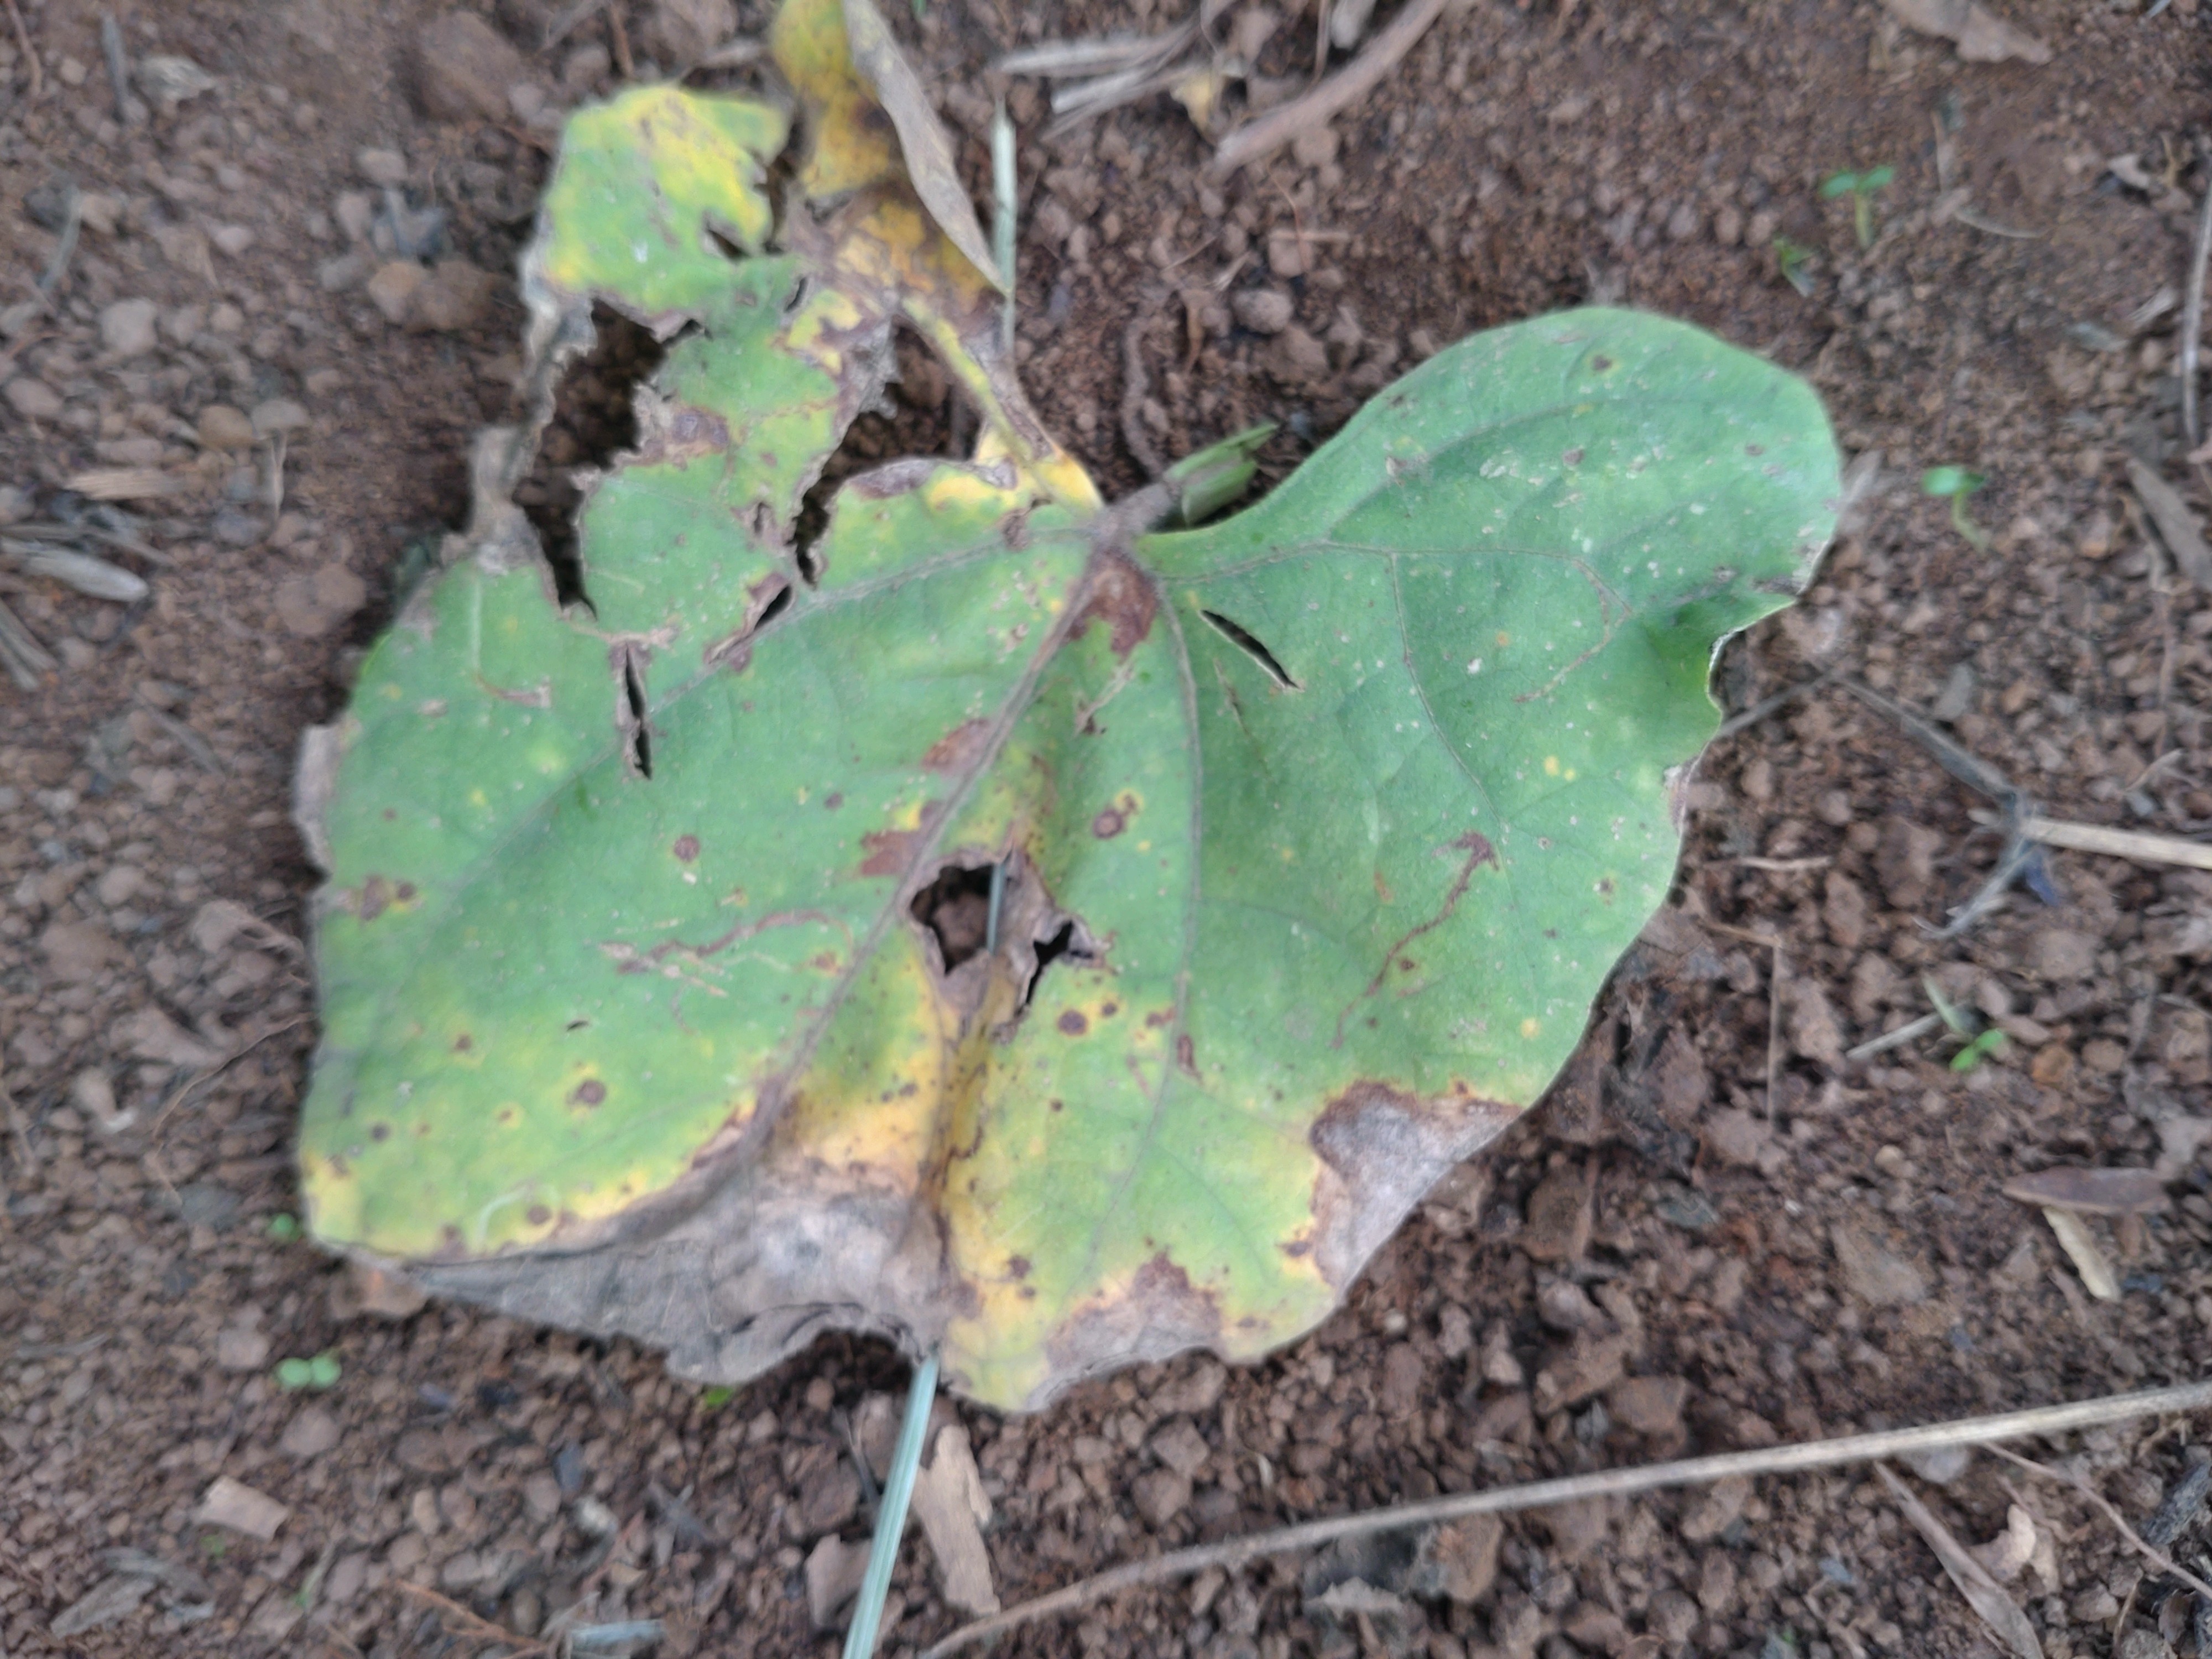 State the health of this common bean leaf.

rust
